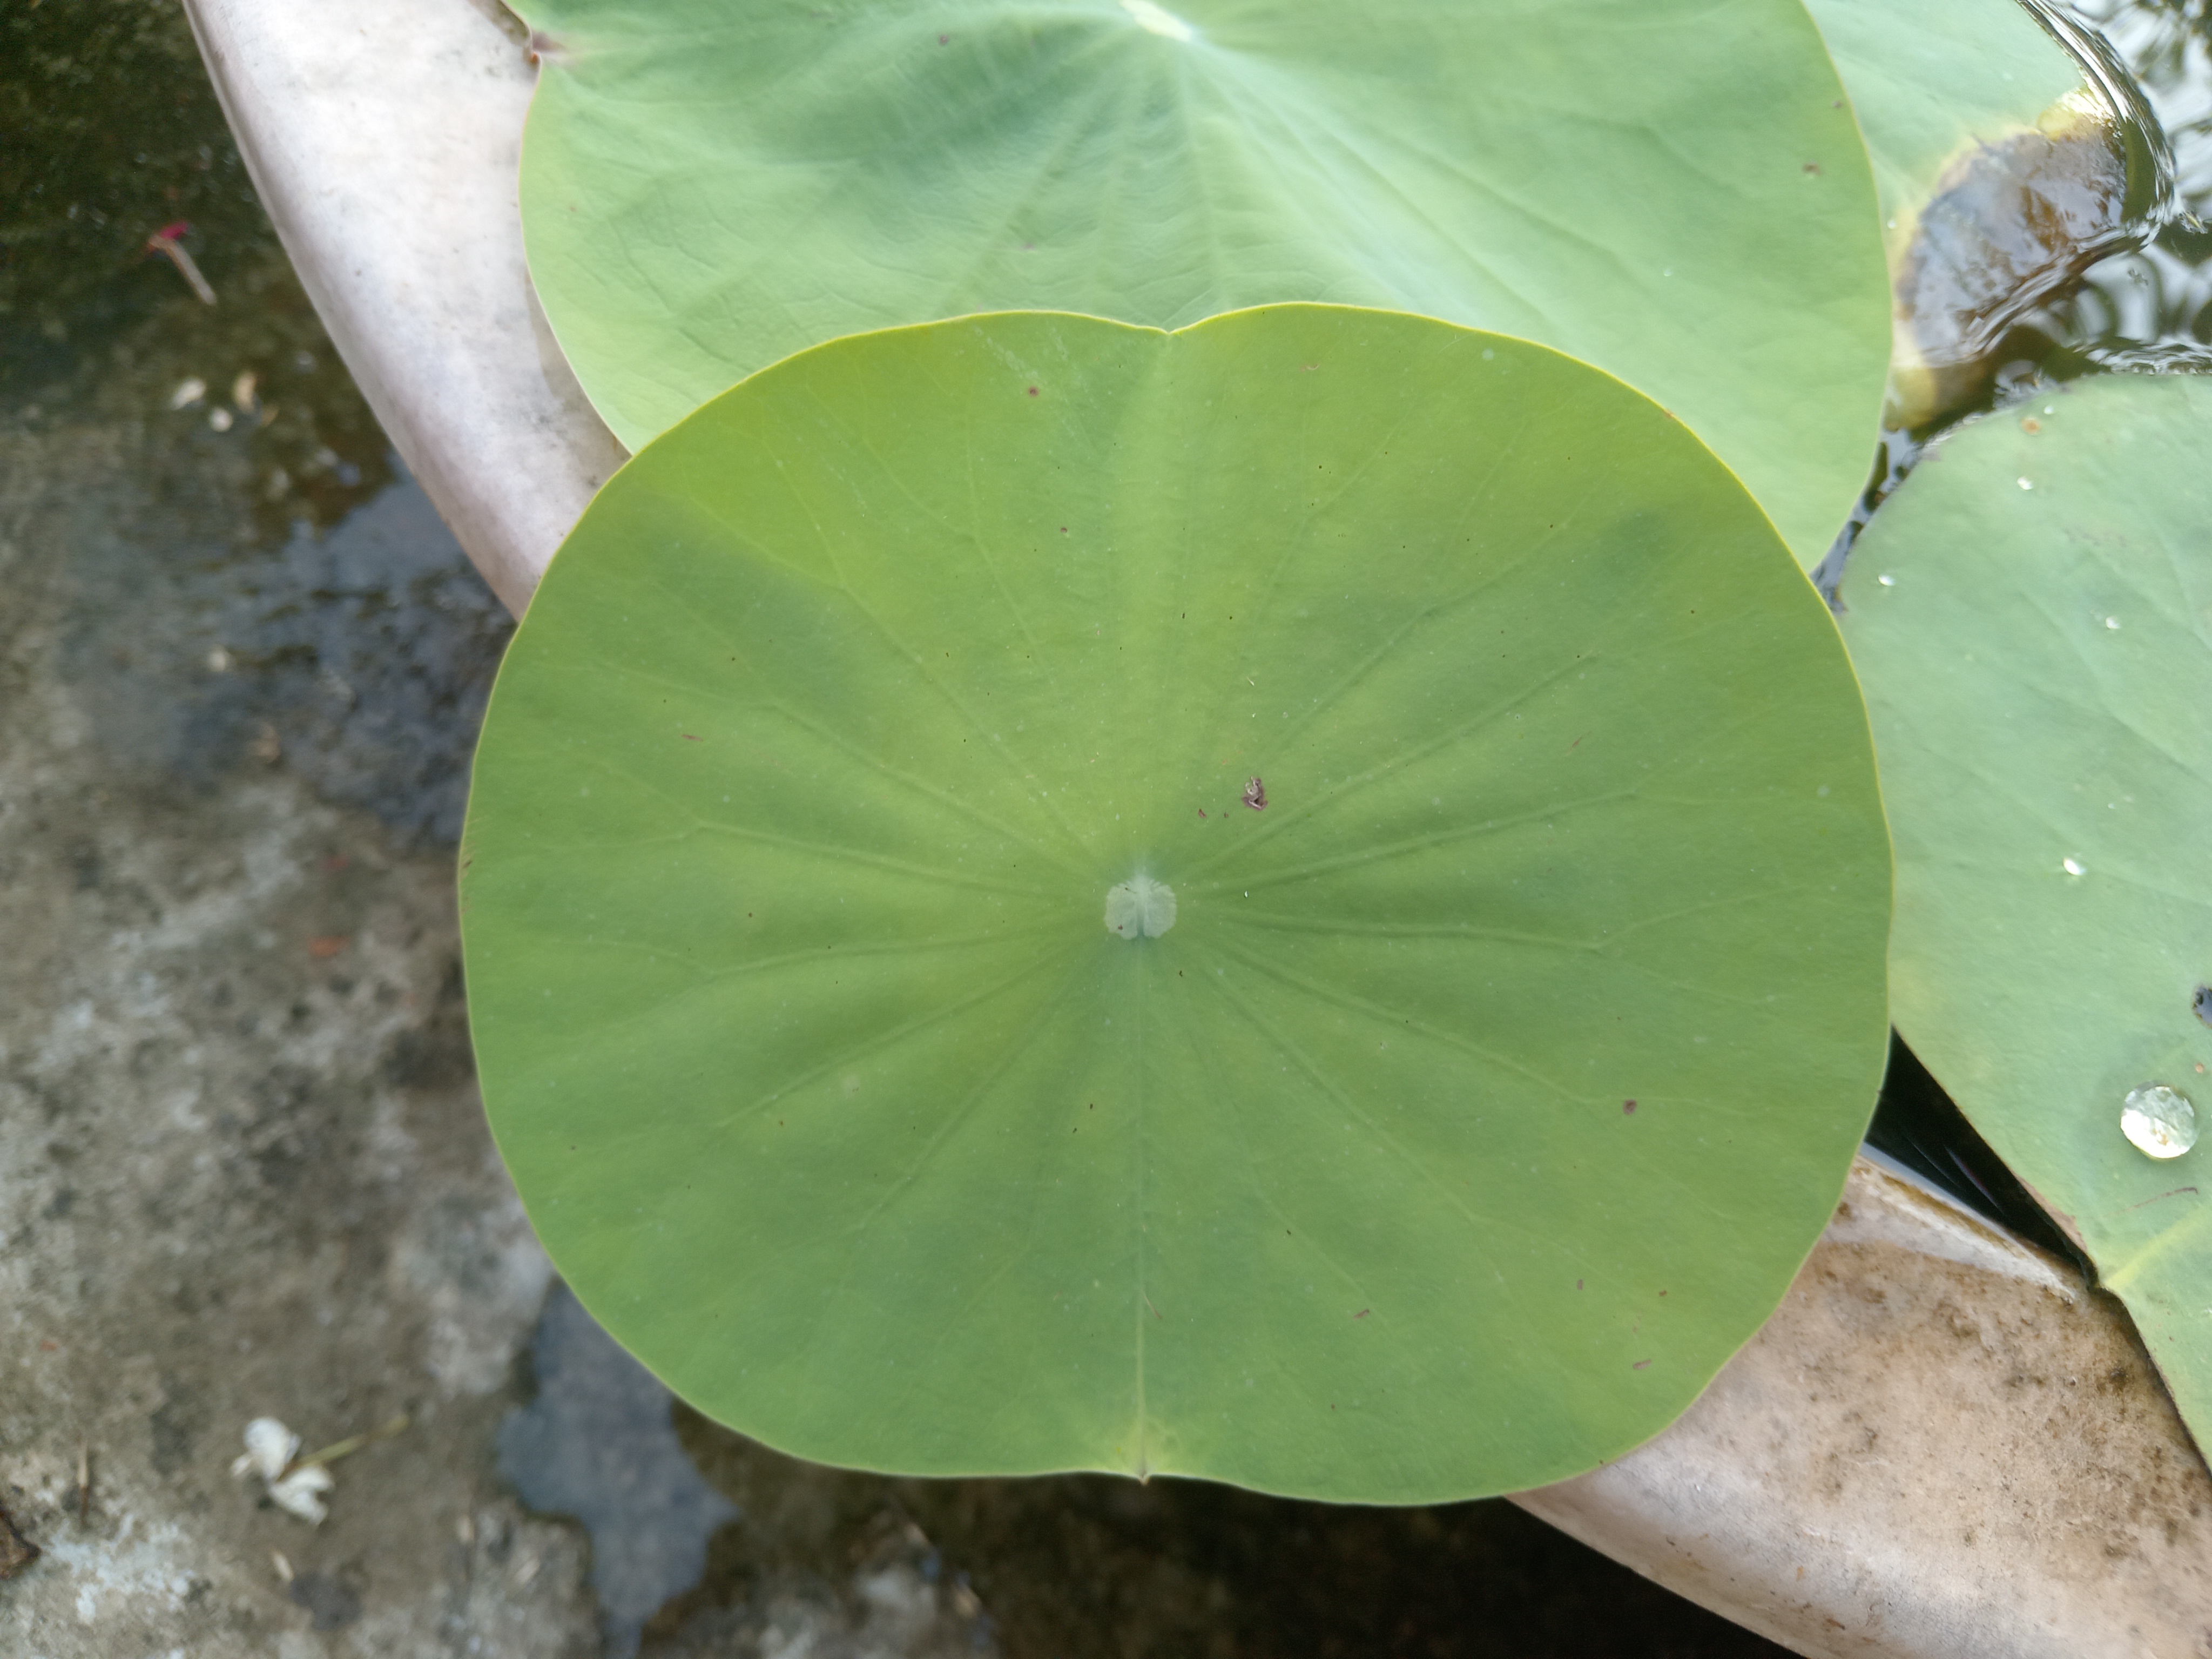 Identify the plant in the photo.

lotus
